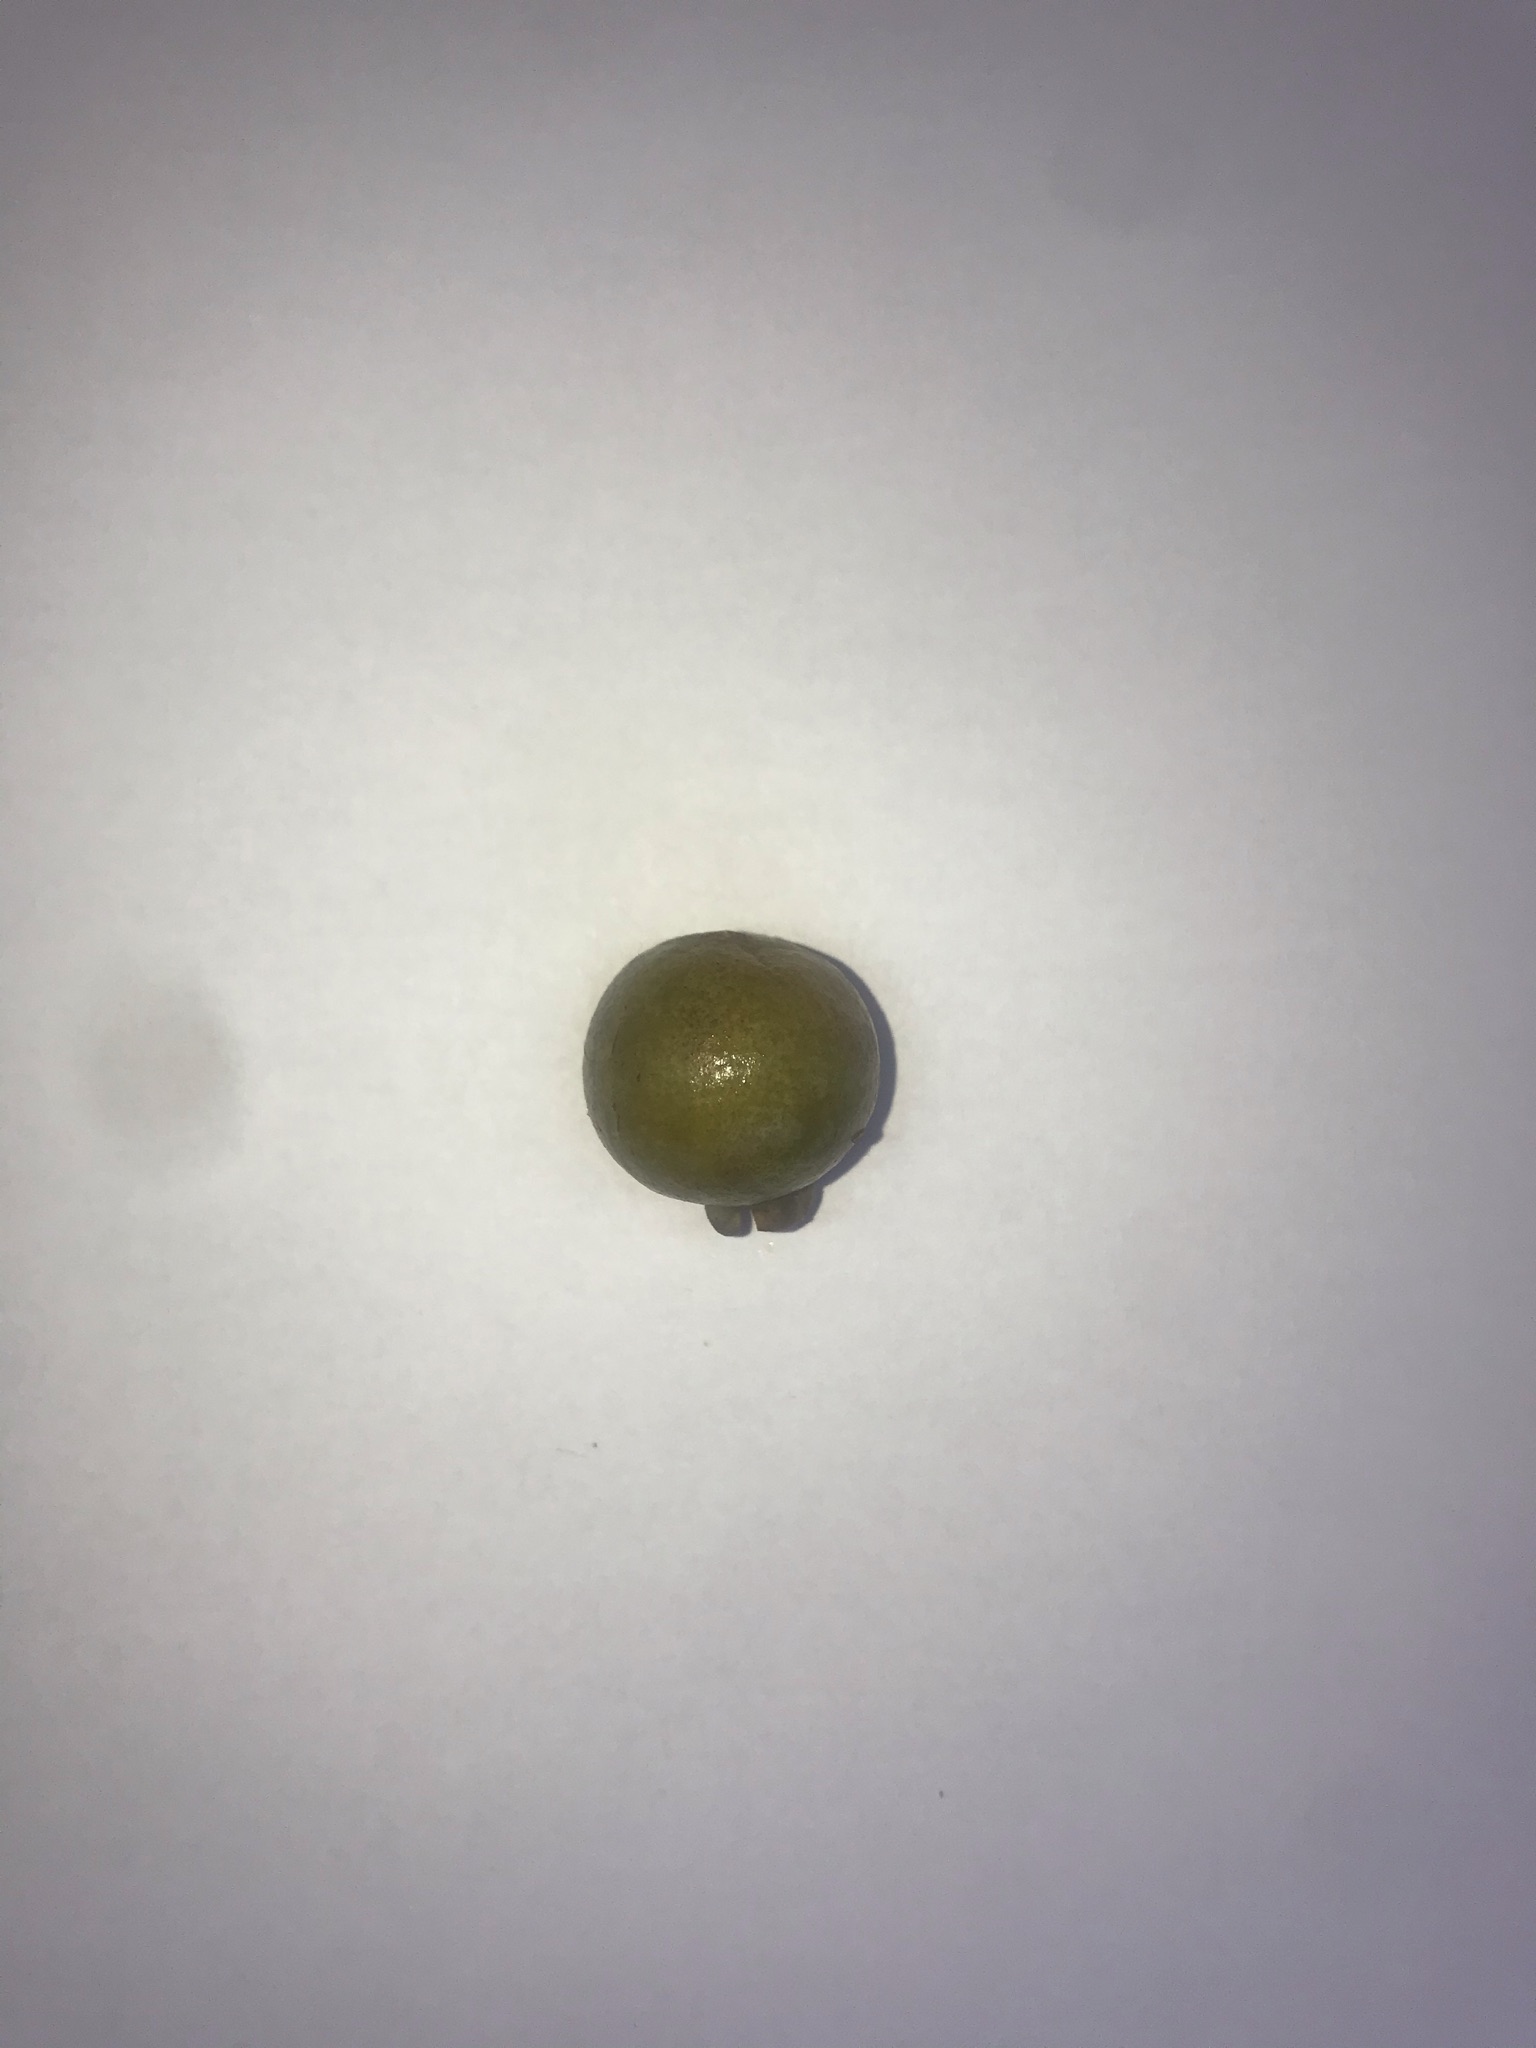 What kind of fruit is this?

gabiroba
